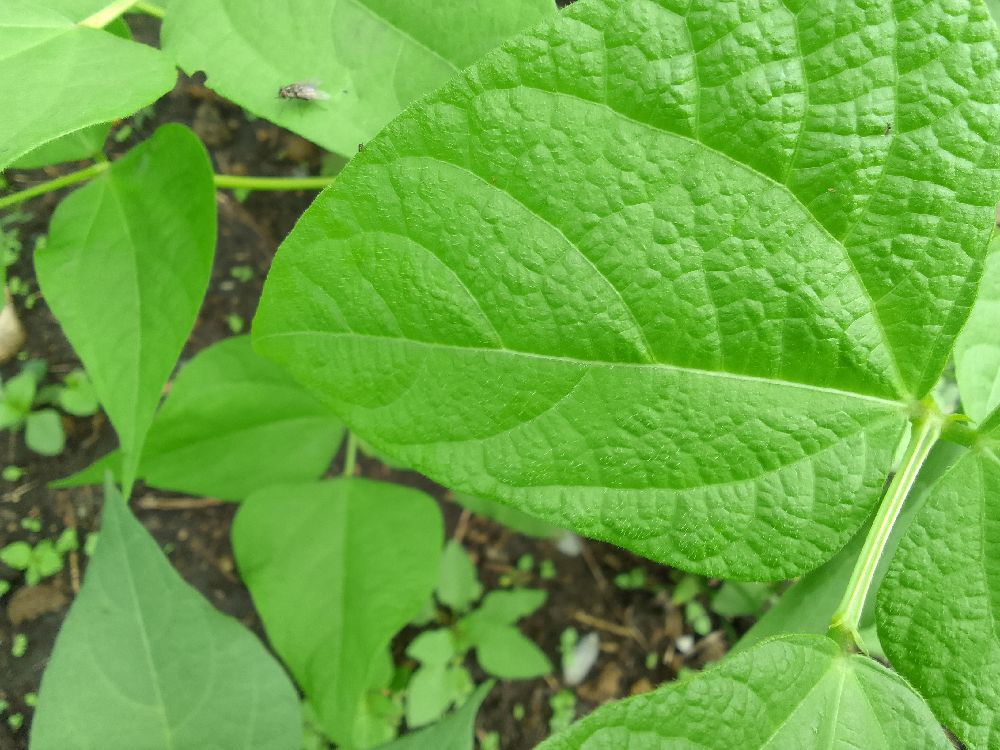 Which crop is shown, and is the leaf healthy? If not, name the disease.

common bean, healthy
